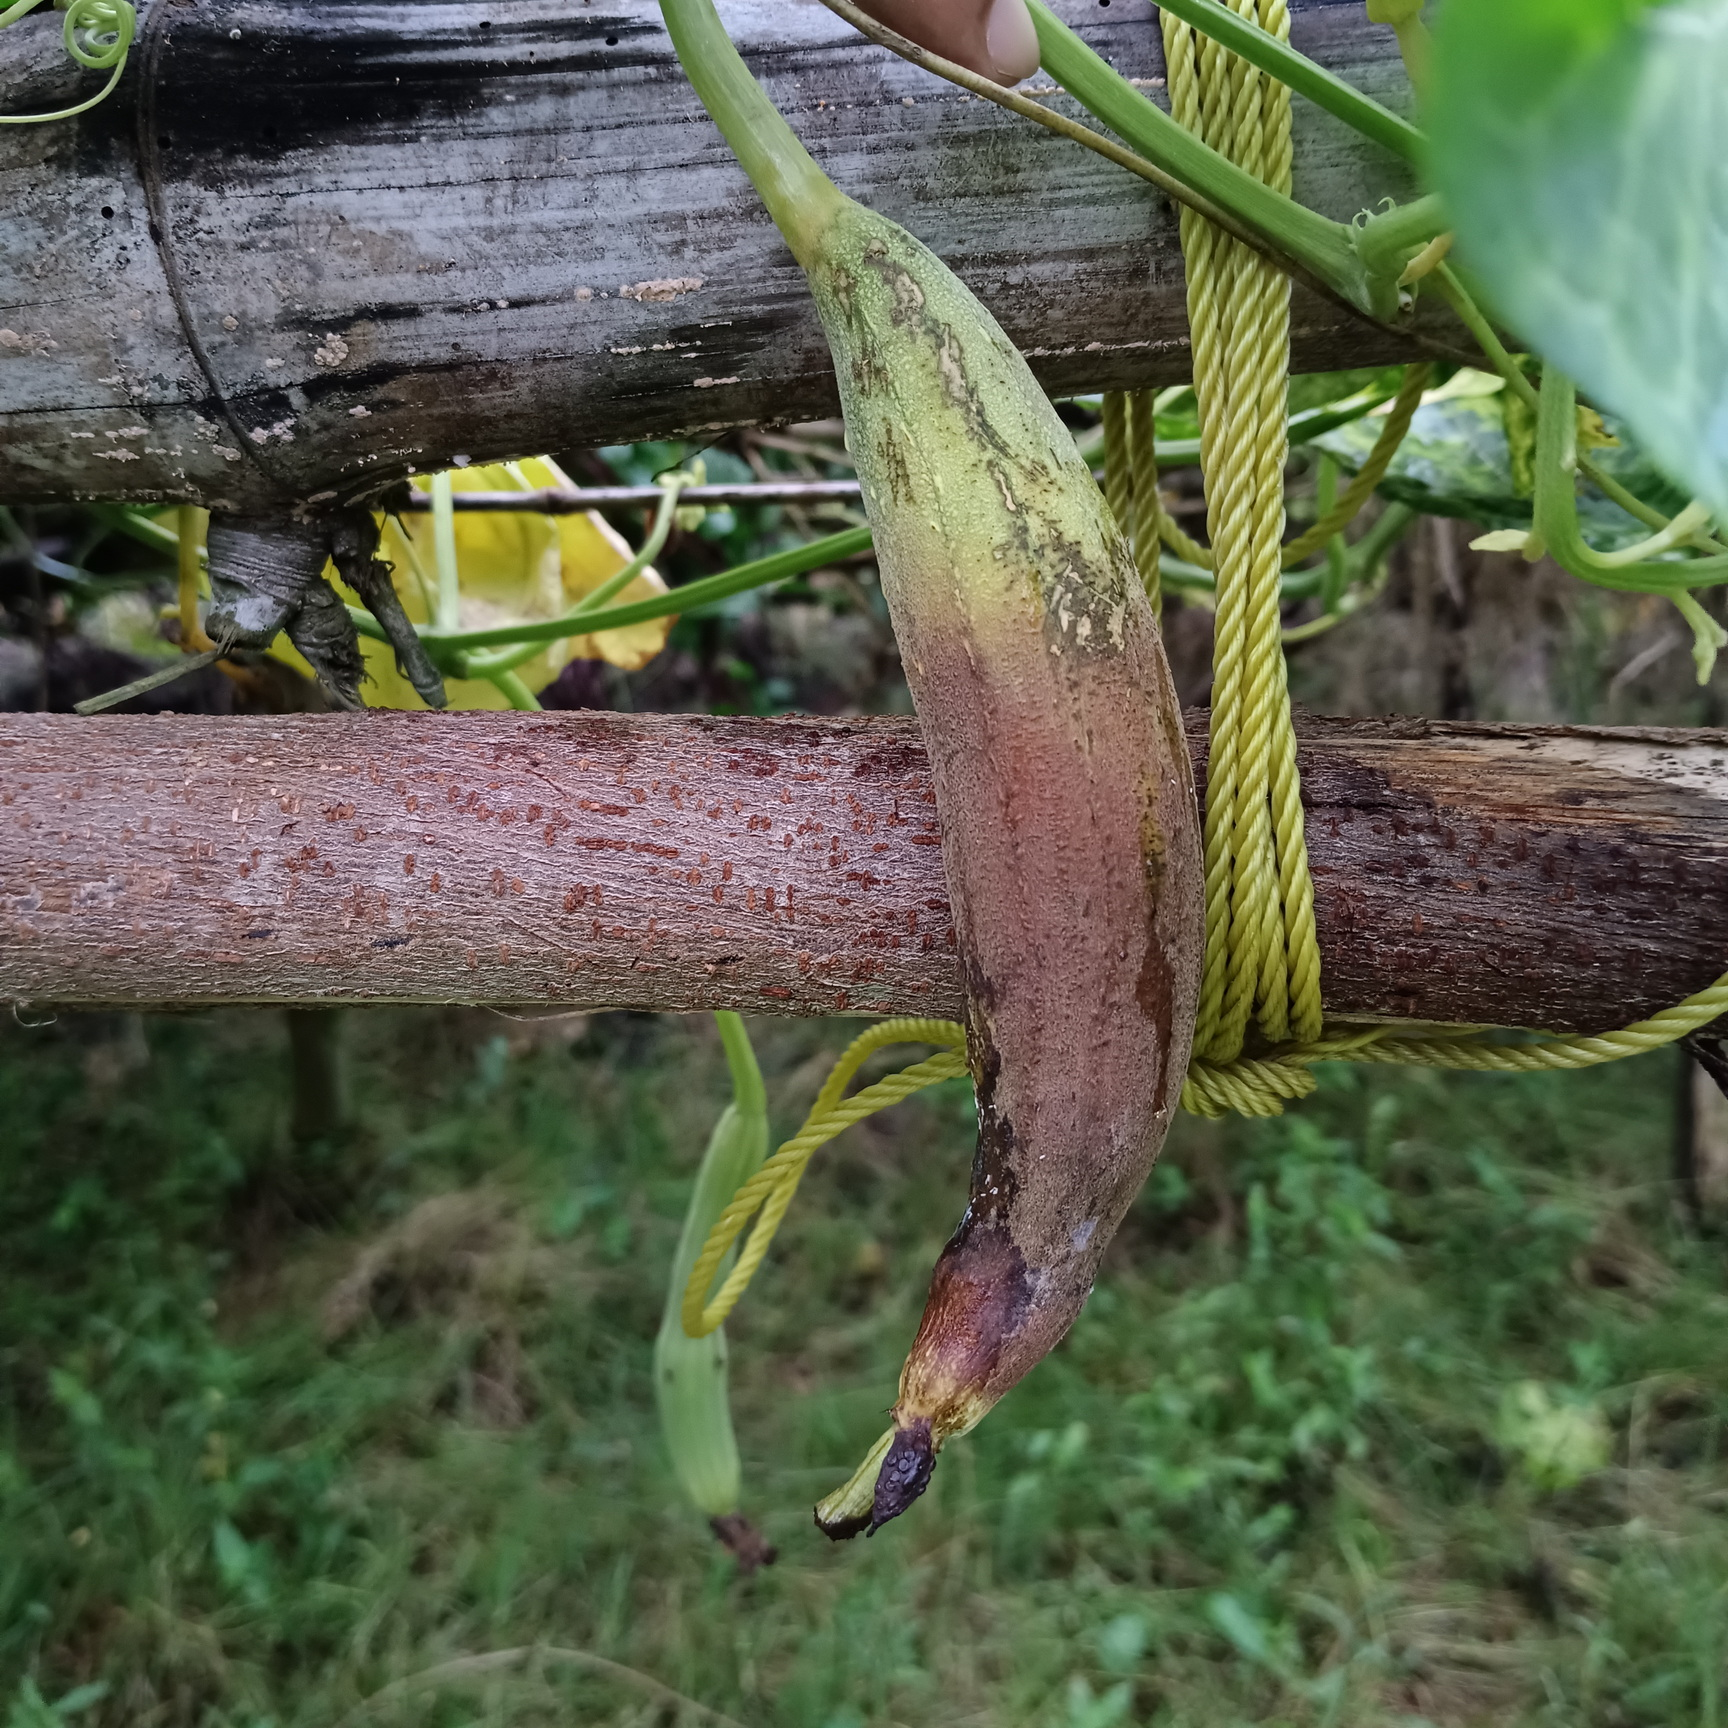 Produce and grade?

luffa, faulty
